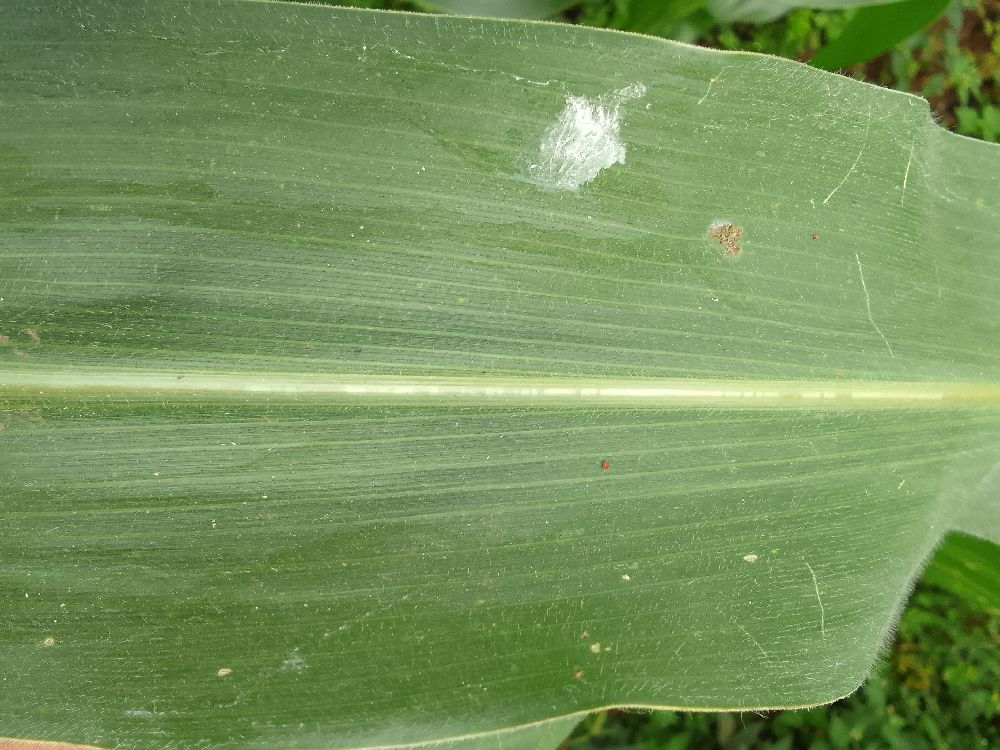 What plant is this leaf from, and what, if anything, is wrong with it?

maize, healthy
